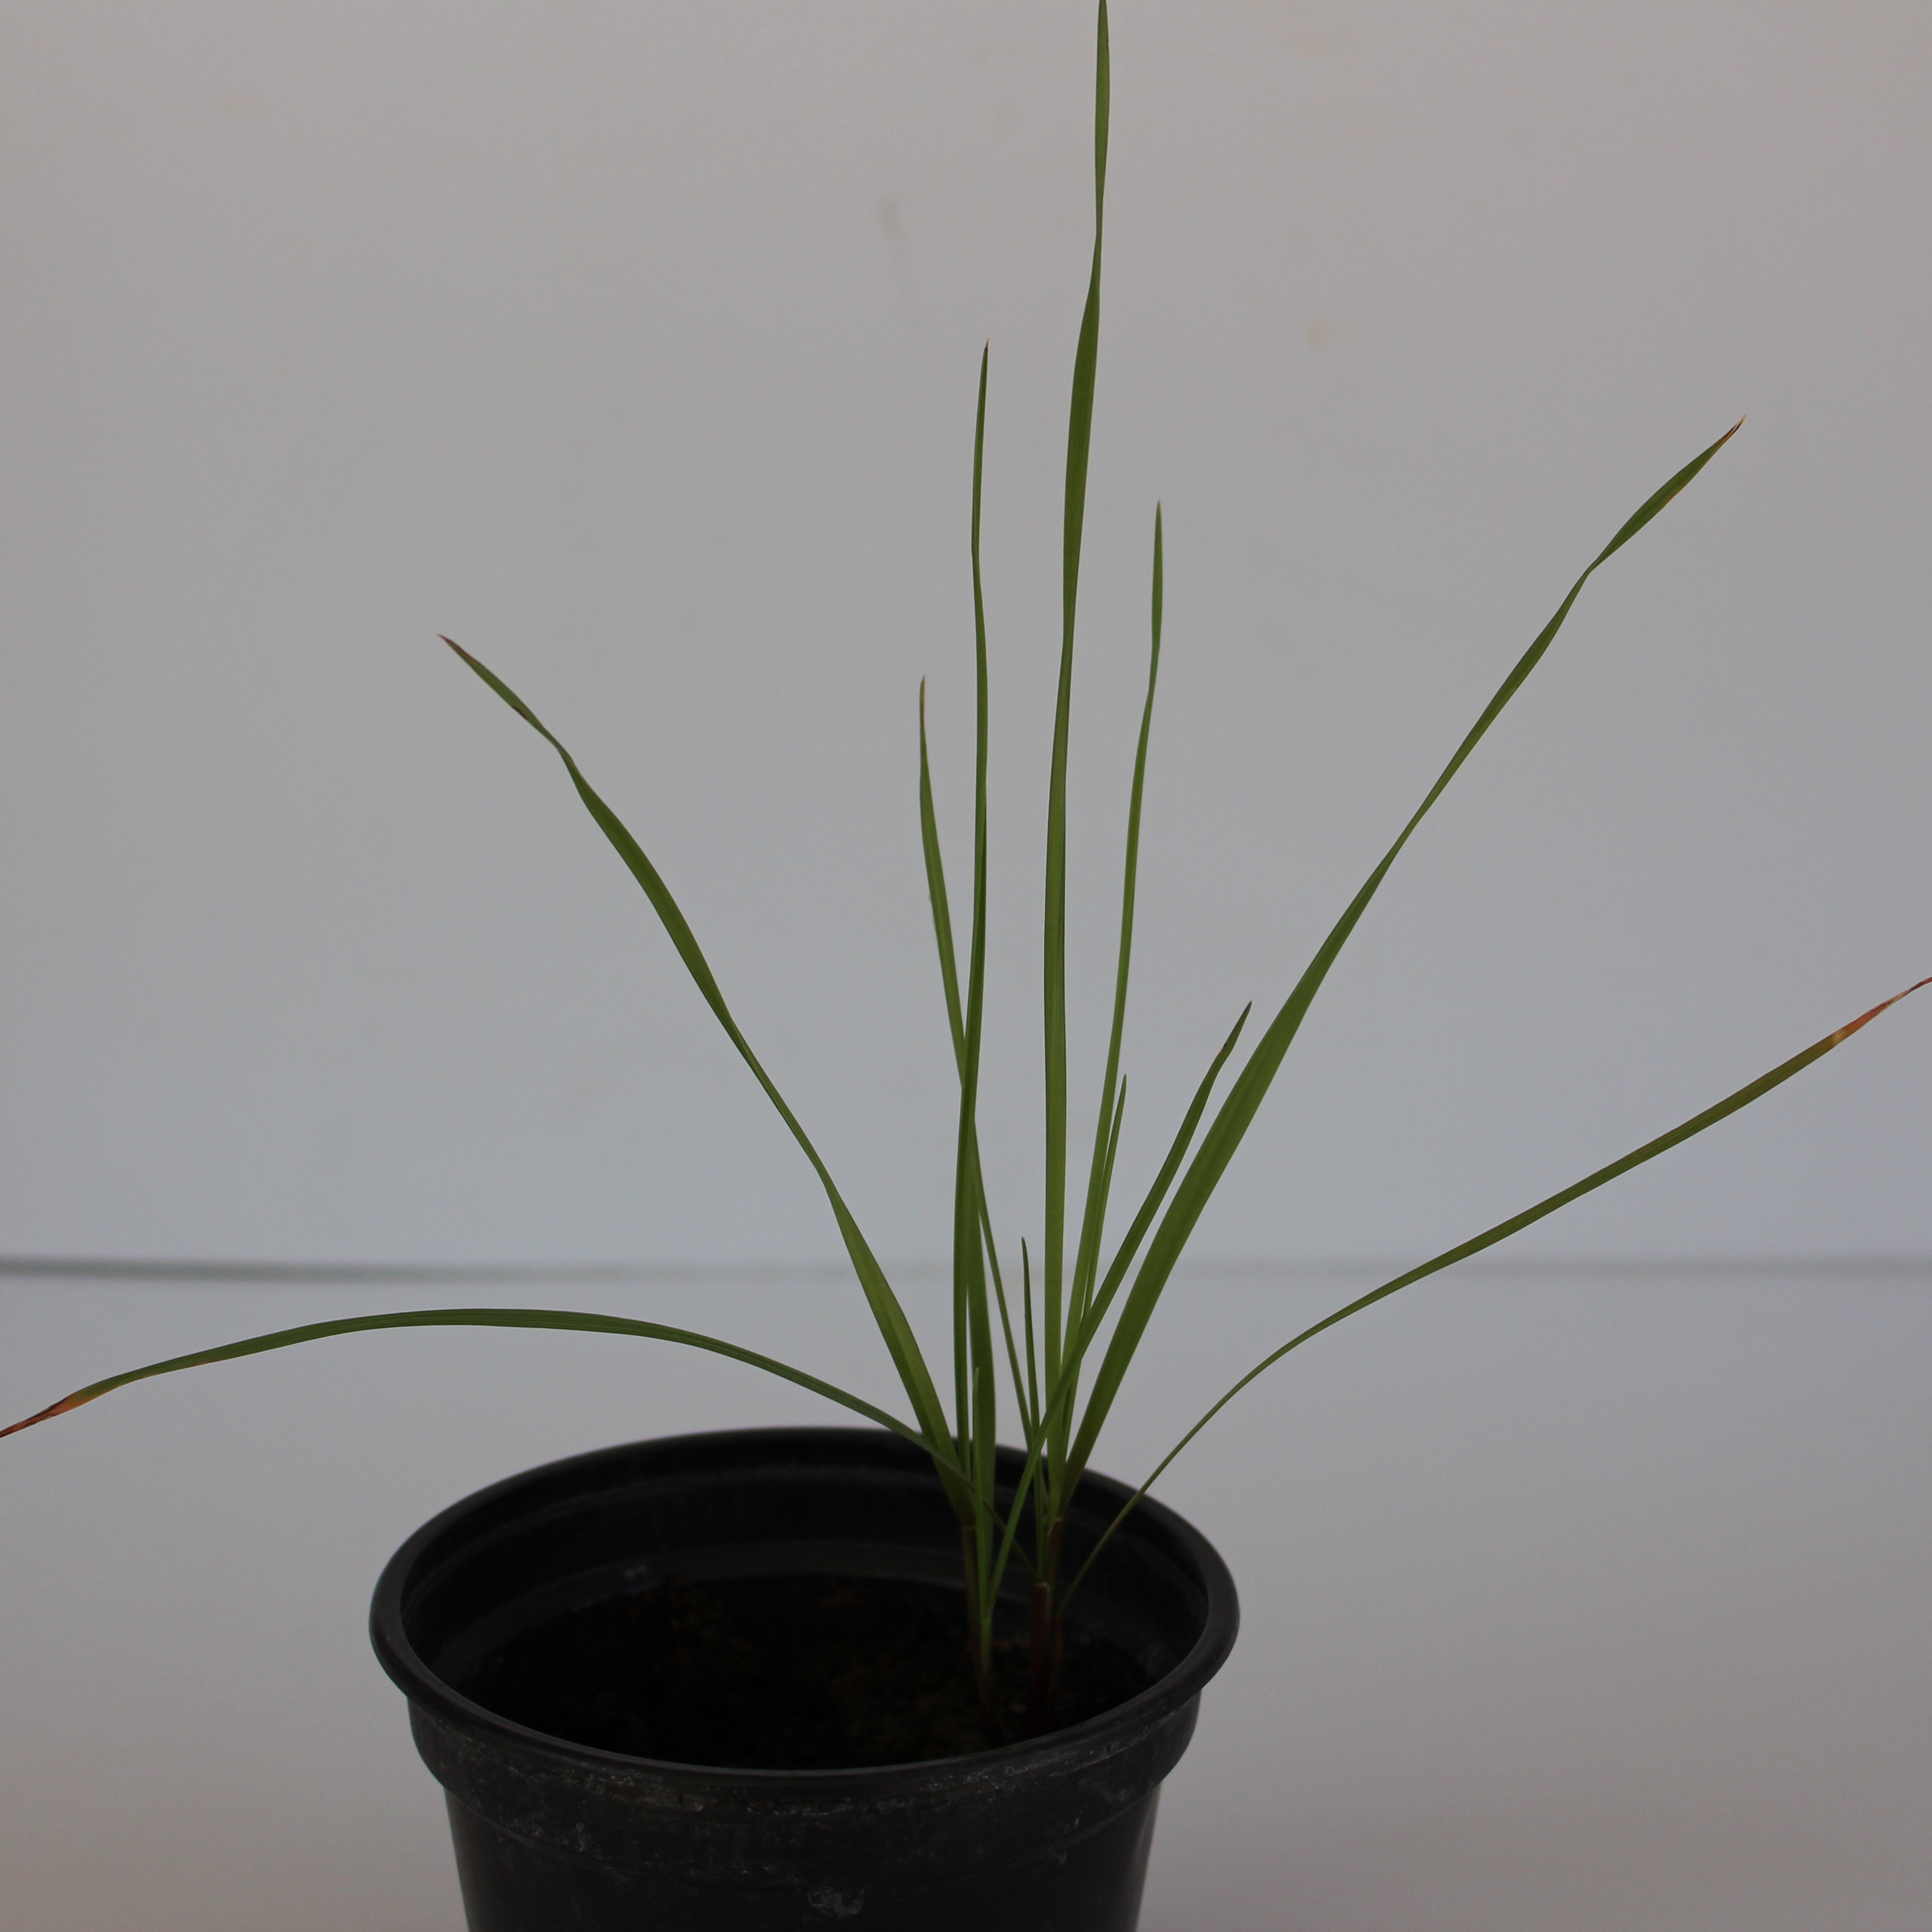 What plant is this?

Lolium multiflorum
